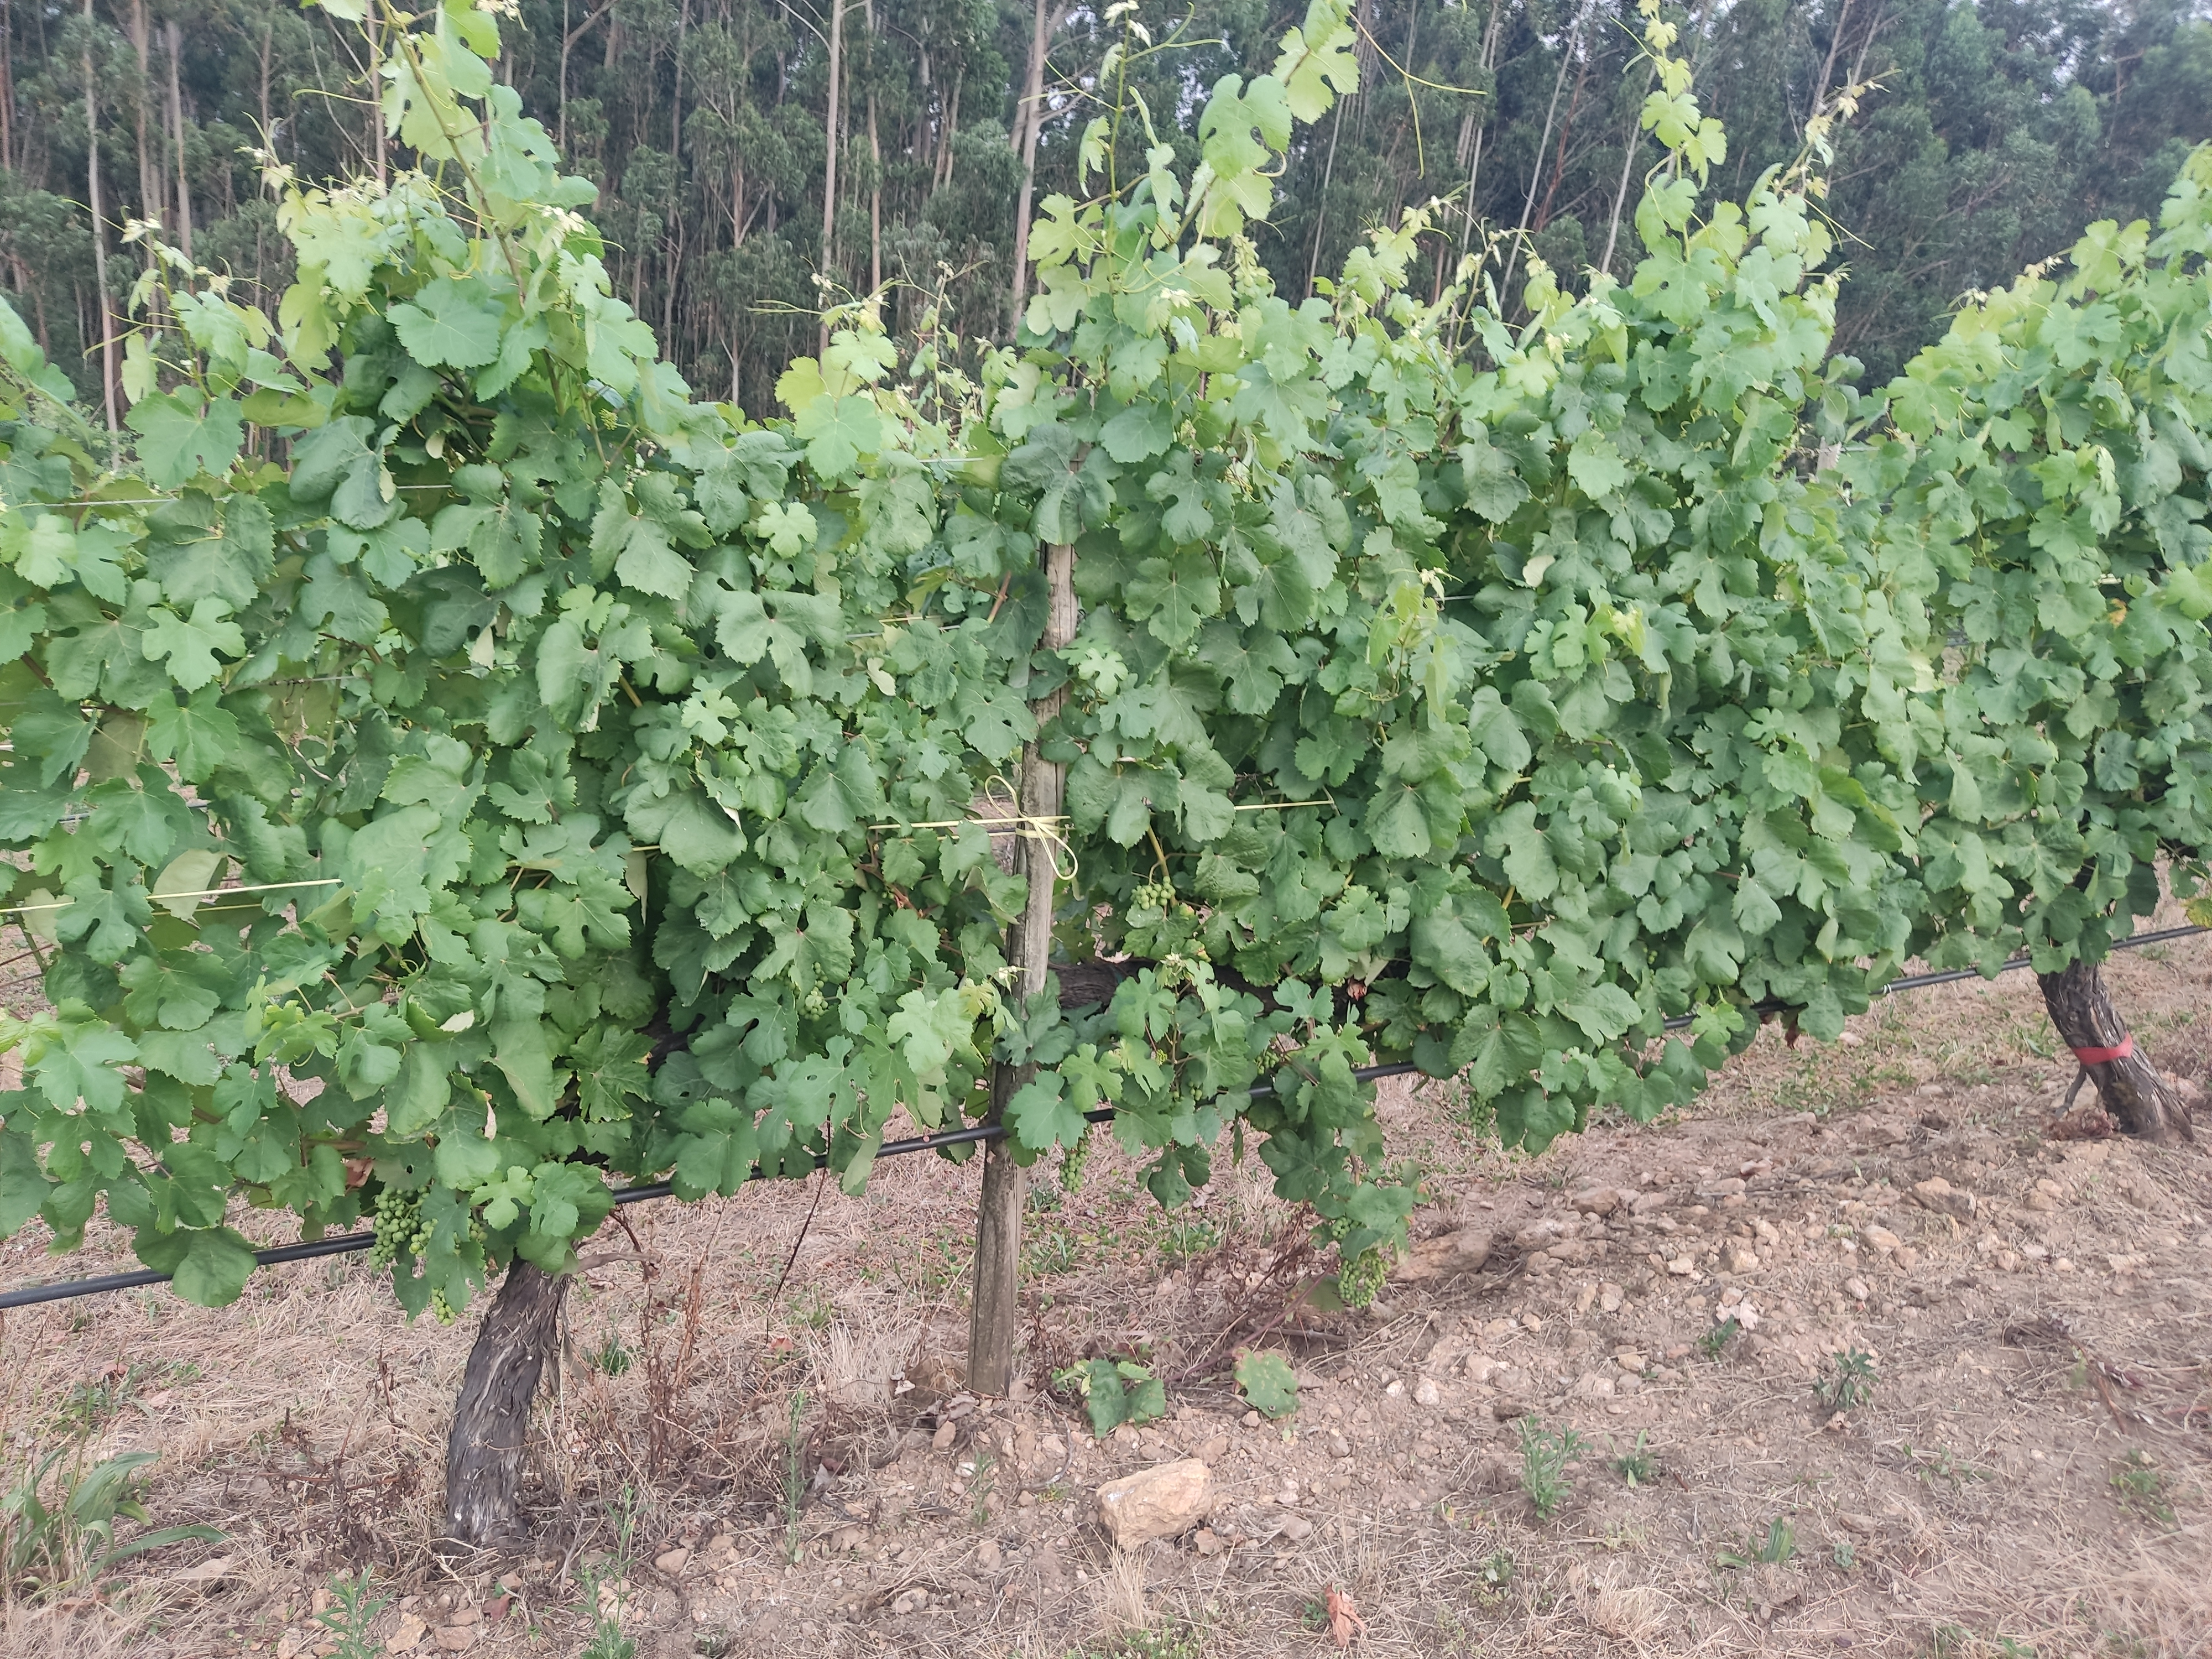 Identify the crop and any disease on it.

grapevine, not affected by esca disease
